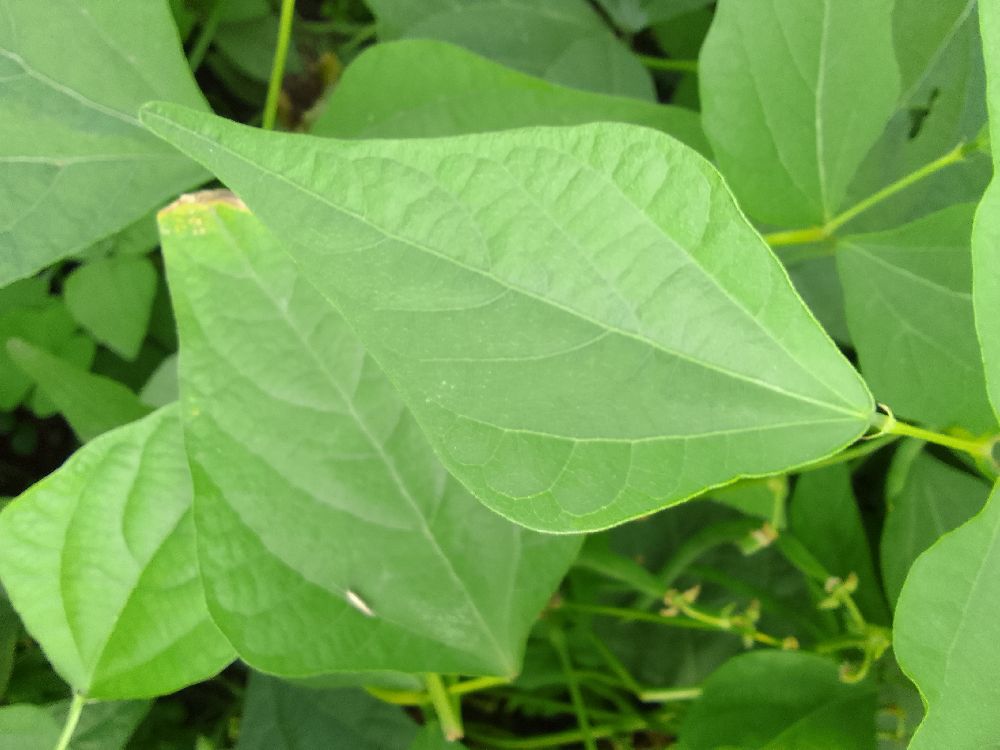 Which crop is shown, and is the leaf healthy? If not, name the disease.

common bean, healthy
